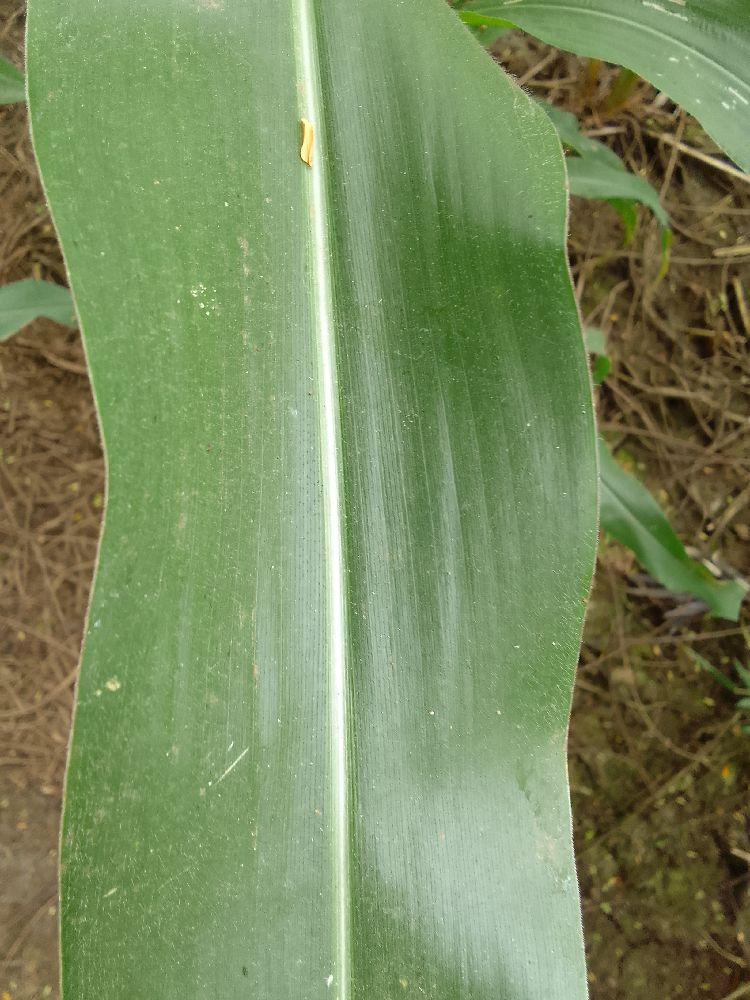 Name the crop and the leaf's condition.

maize, healthy
